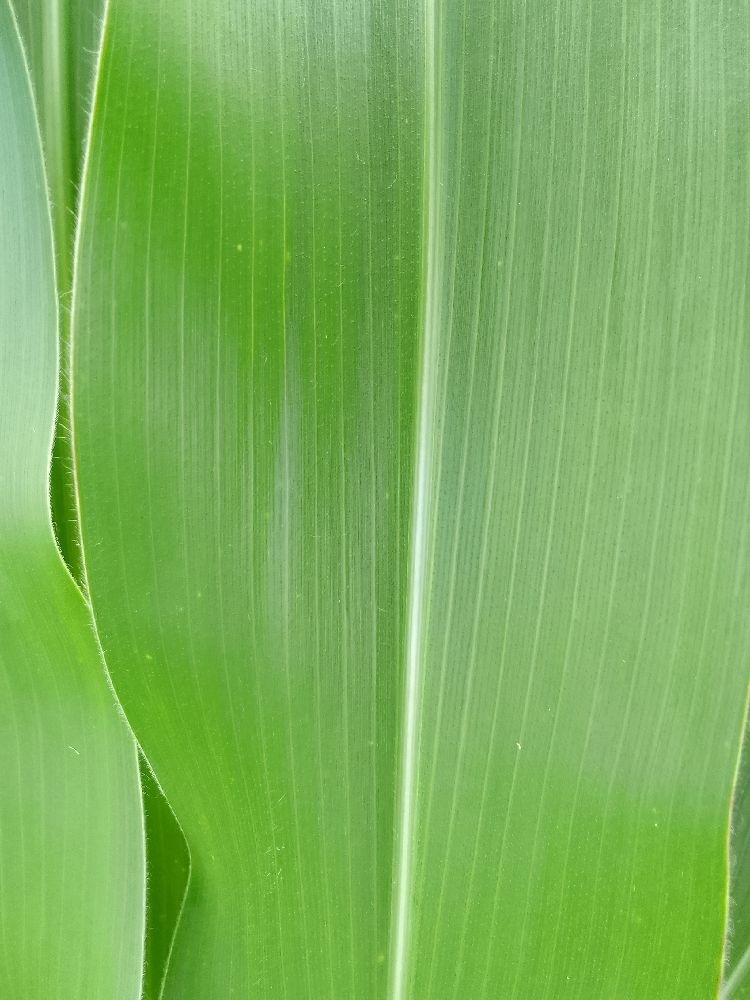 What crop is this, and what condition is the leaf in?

maize, healthy
